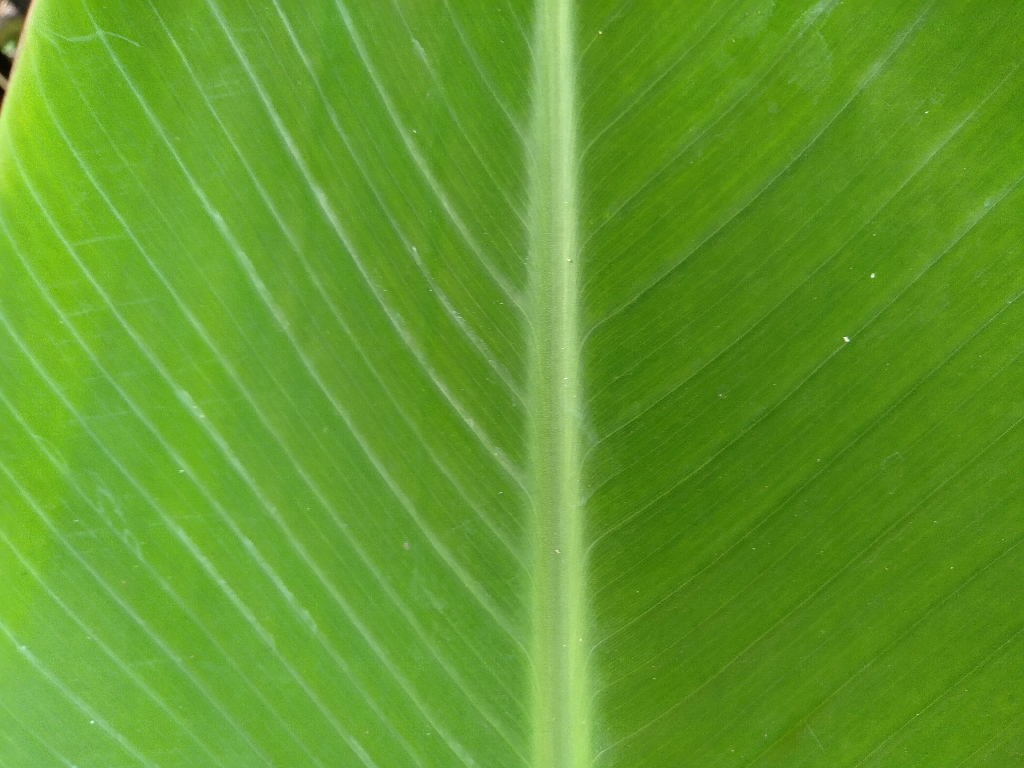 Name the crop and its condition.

banana, healthy
